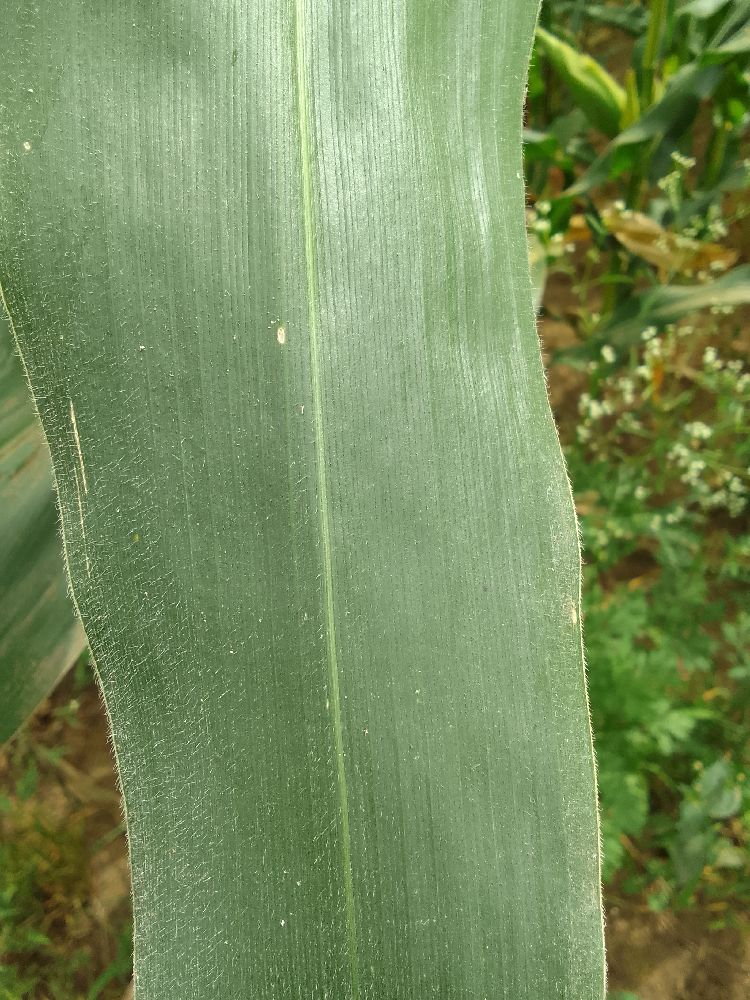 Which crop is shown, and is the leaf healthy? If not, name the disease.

maize, healthy
